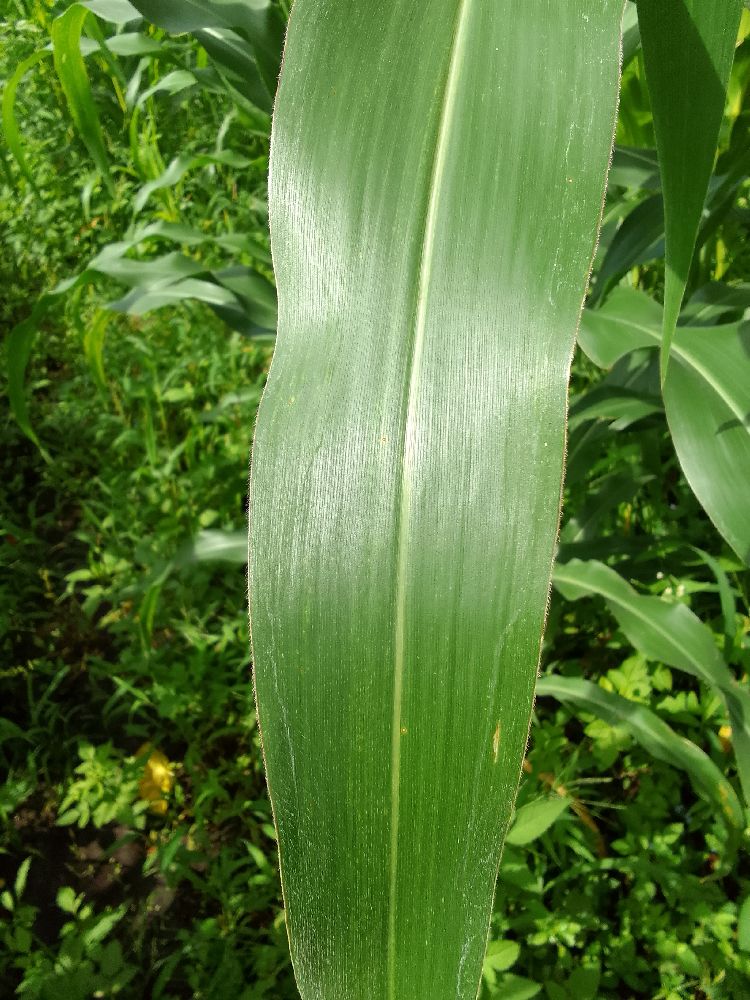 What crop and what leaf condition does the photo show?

maize, healthy
